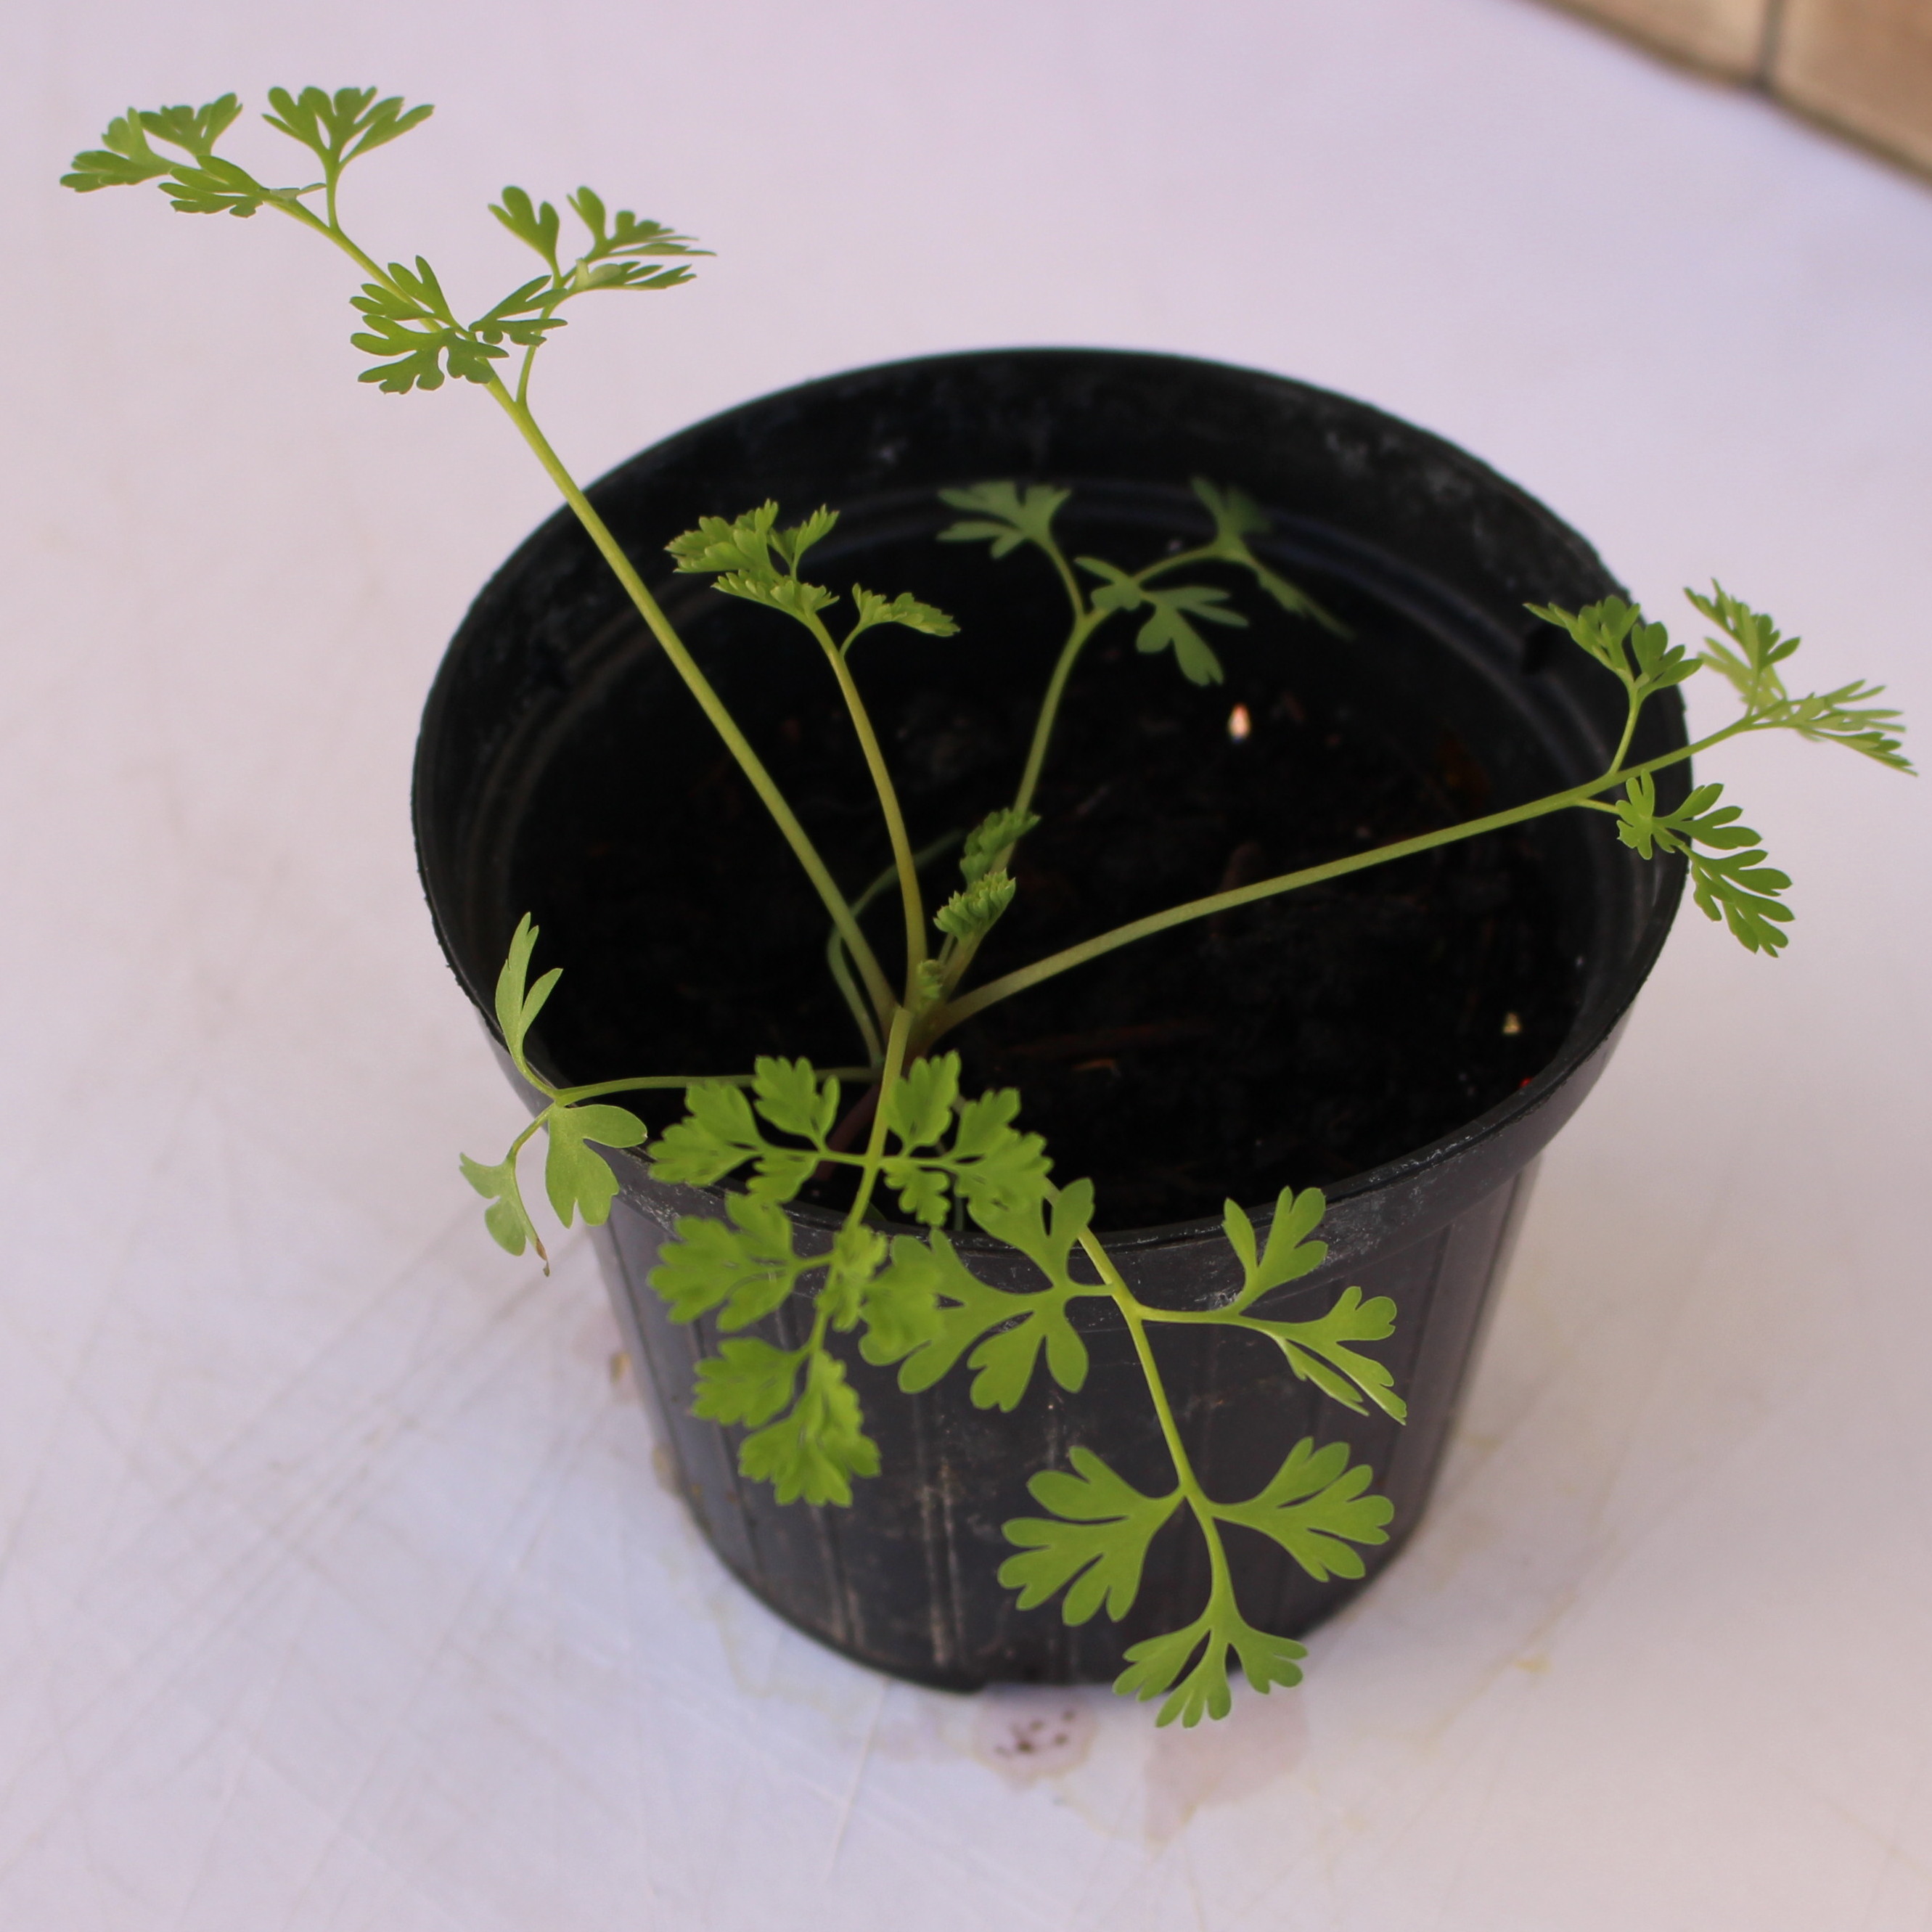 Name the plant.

Fumaria officinalis
